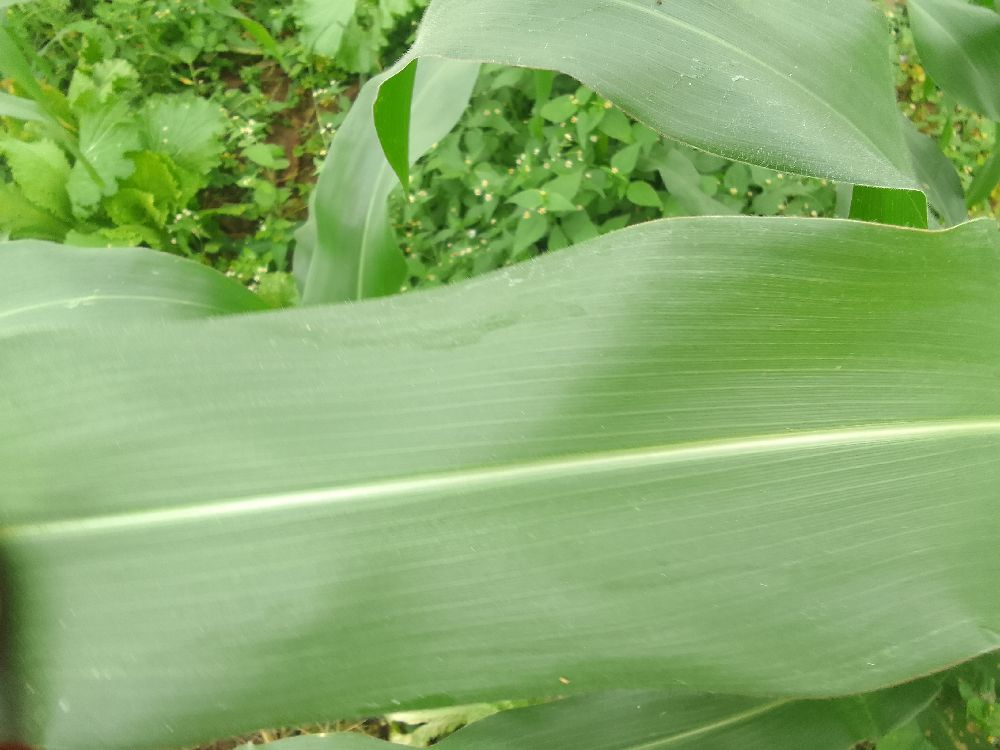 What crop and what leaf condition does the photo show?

maize, healthy
